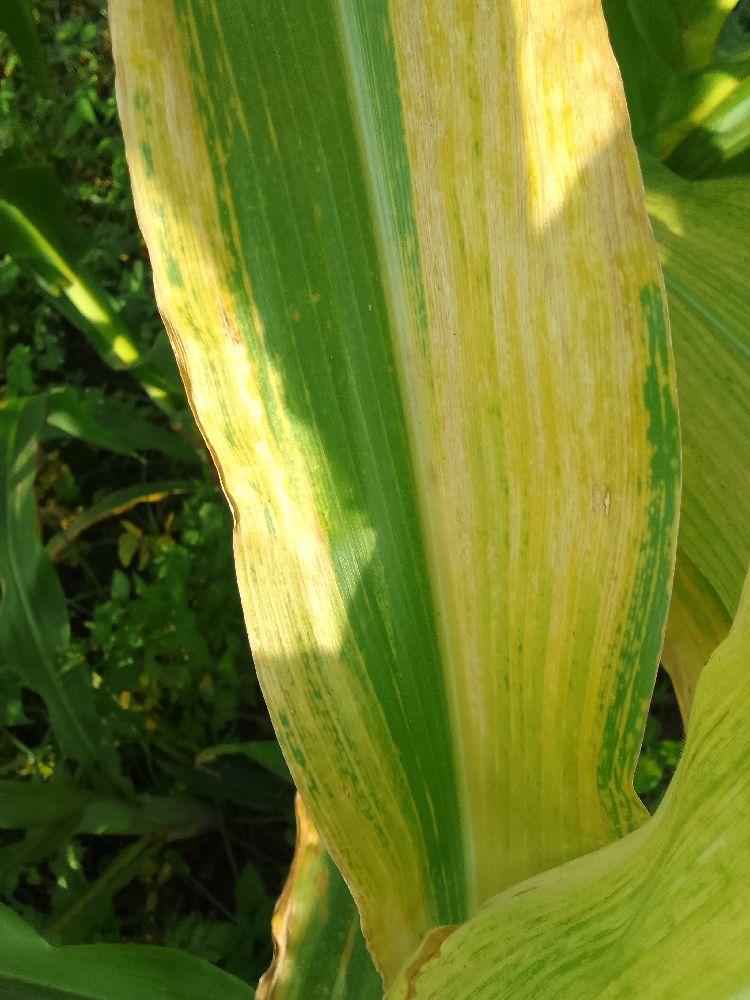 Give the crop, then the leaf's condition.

maize, maize lethal necrosis
